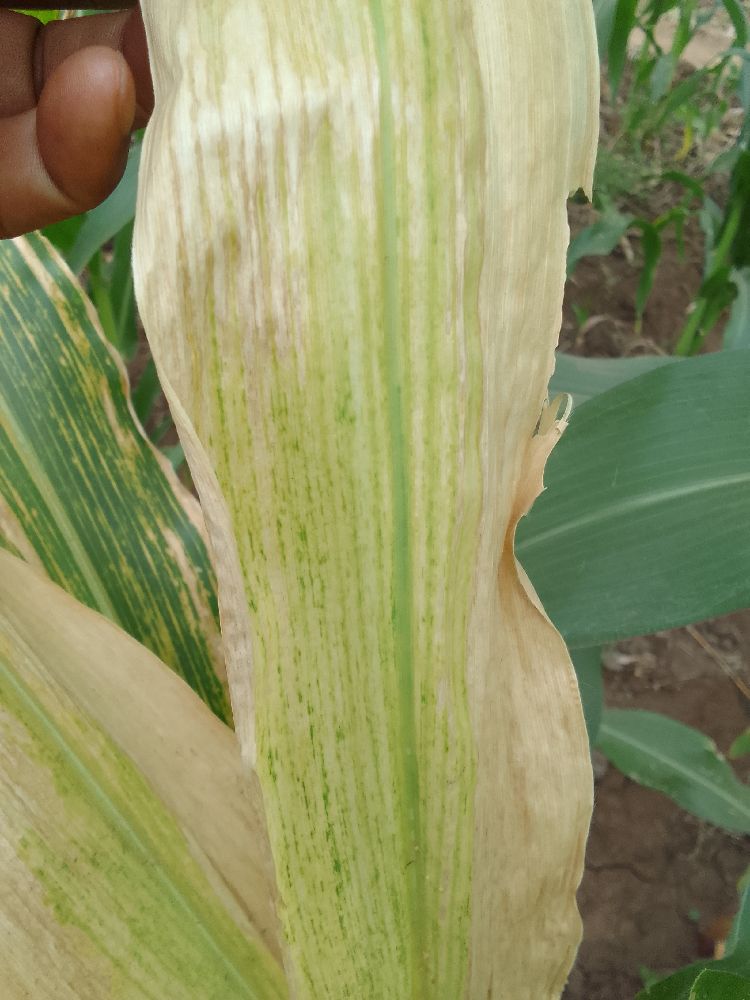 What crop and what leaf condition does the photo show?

maize, maize lethal necrosis
